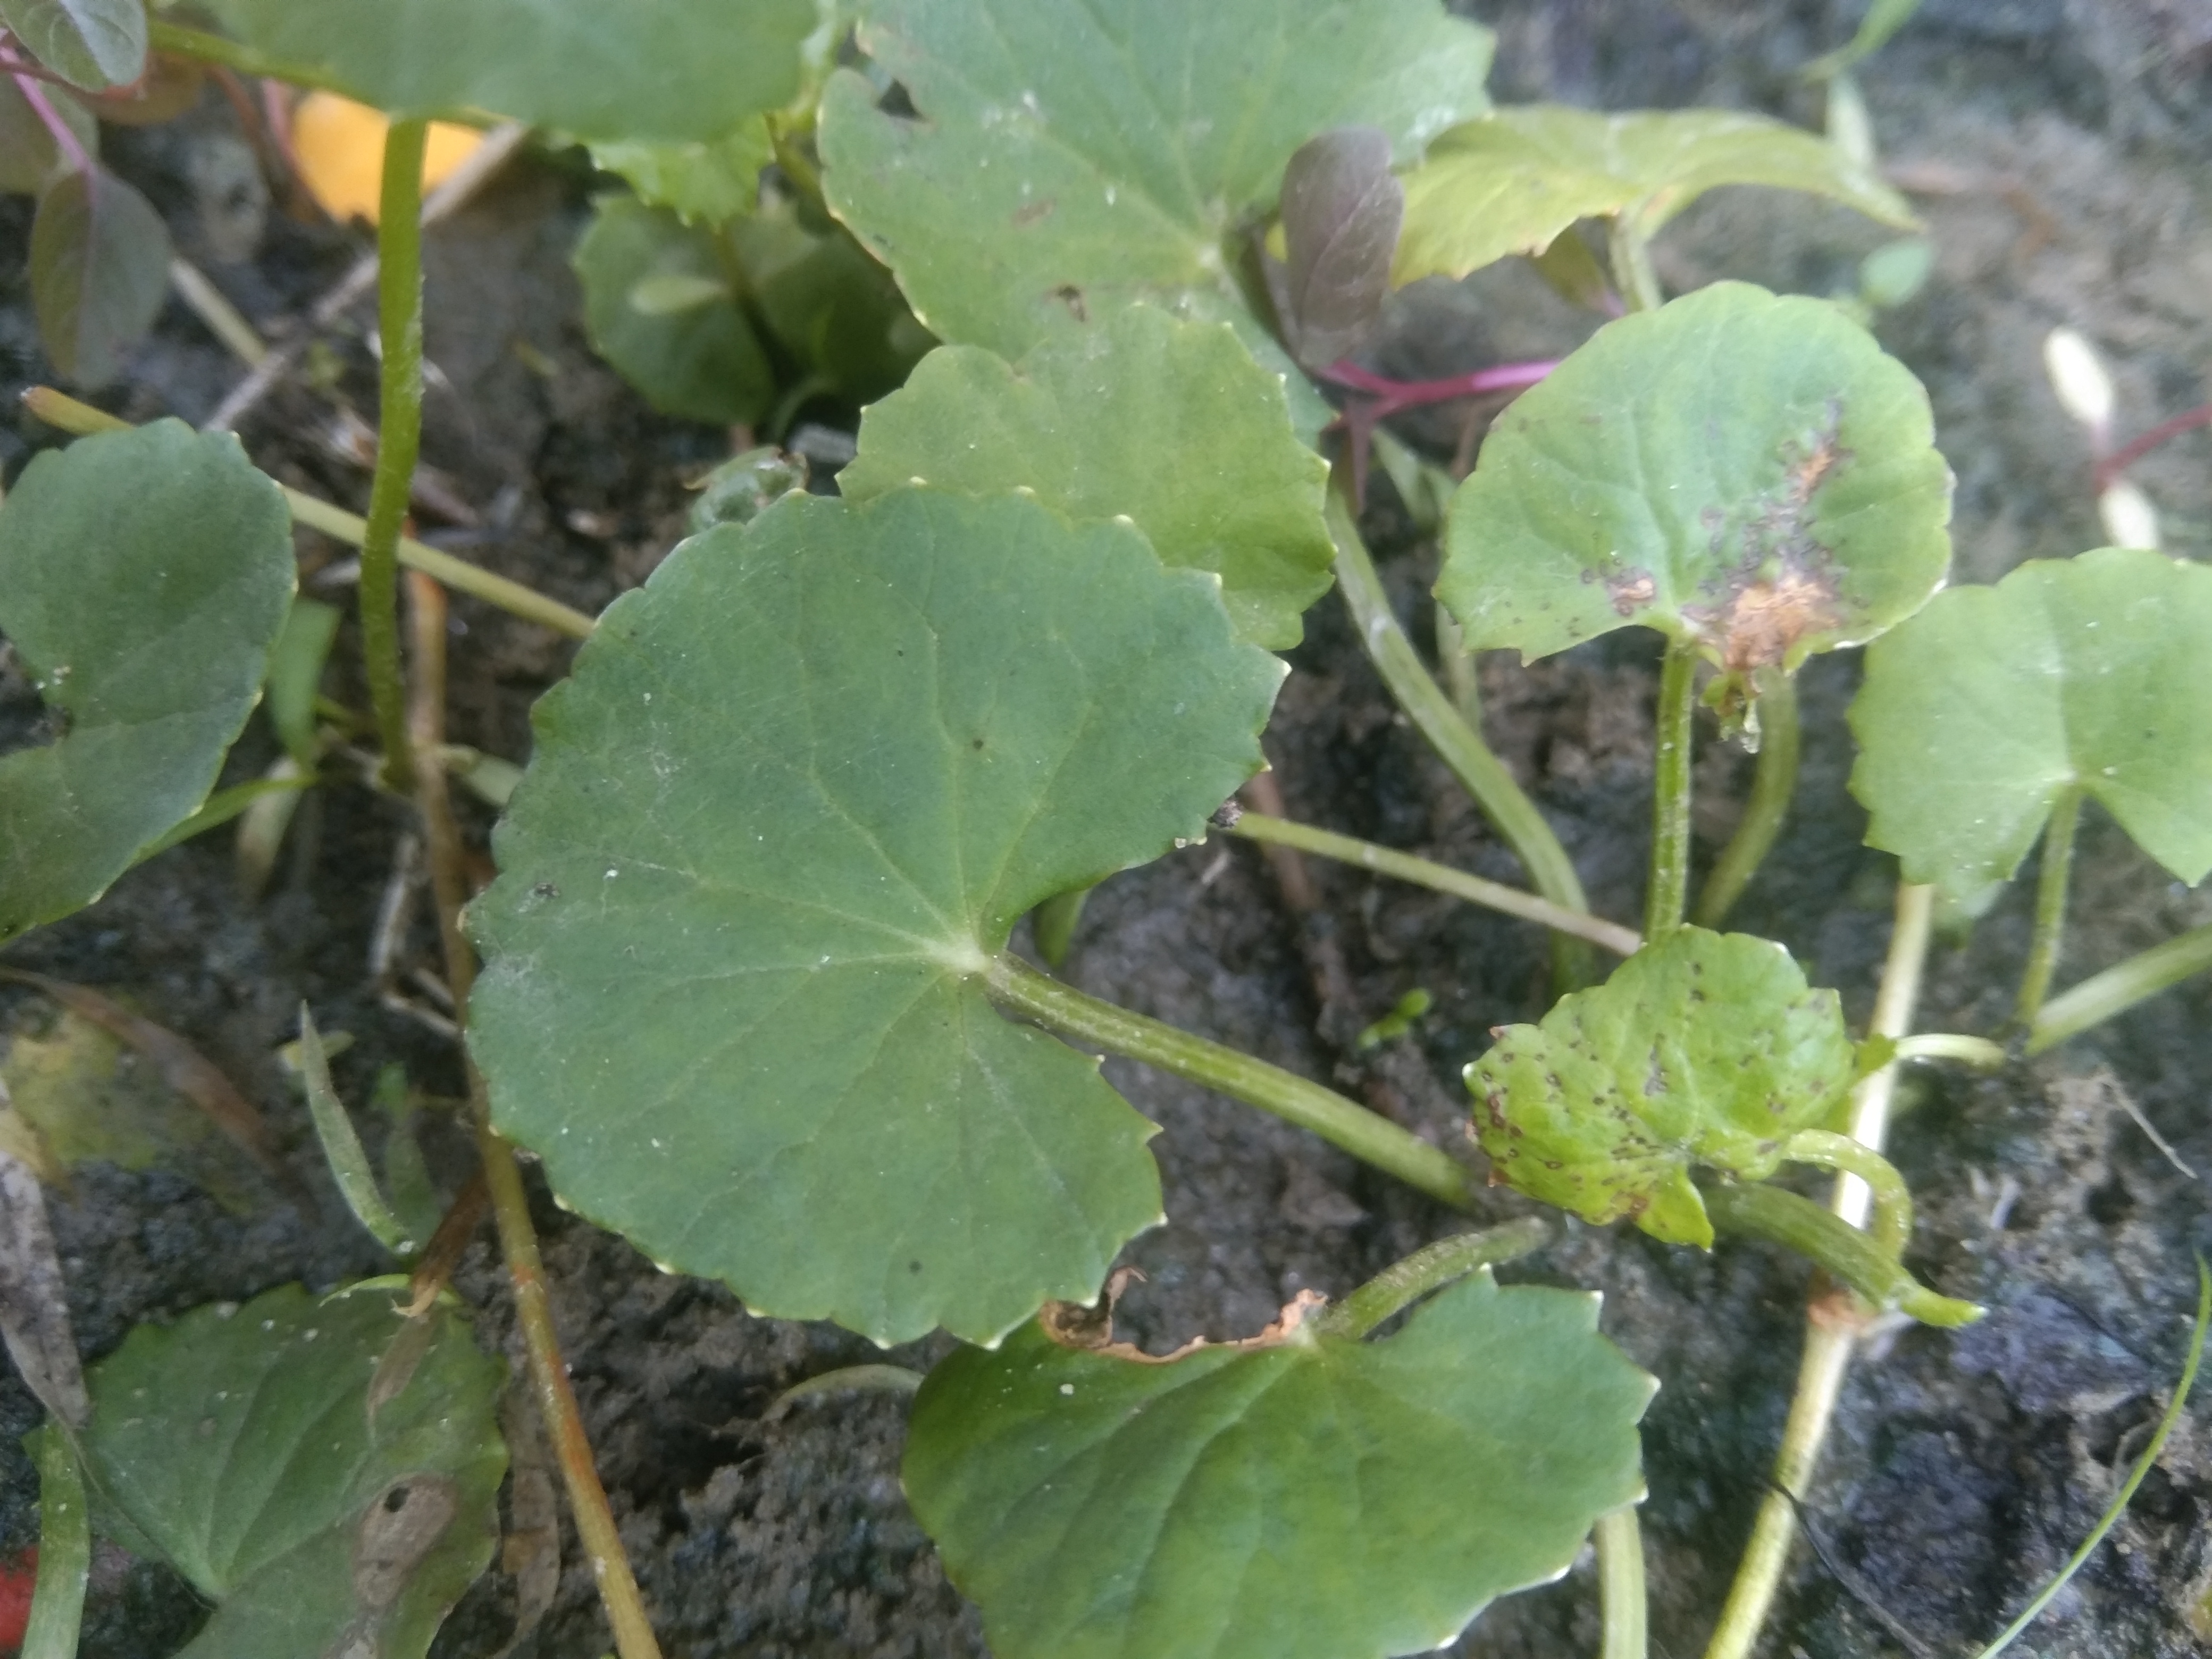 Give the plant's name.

thankuni
